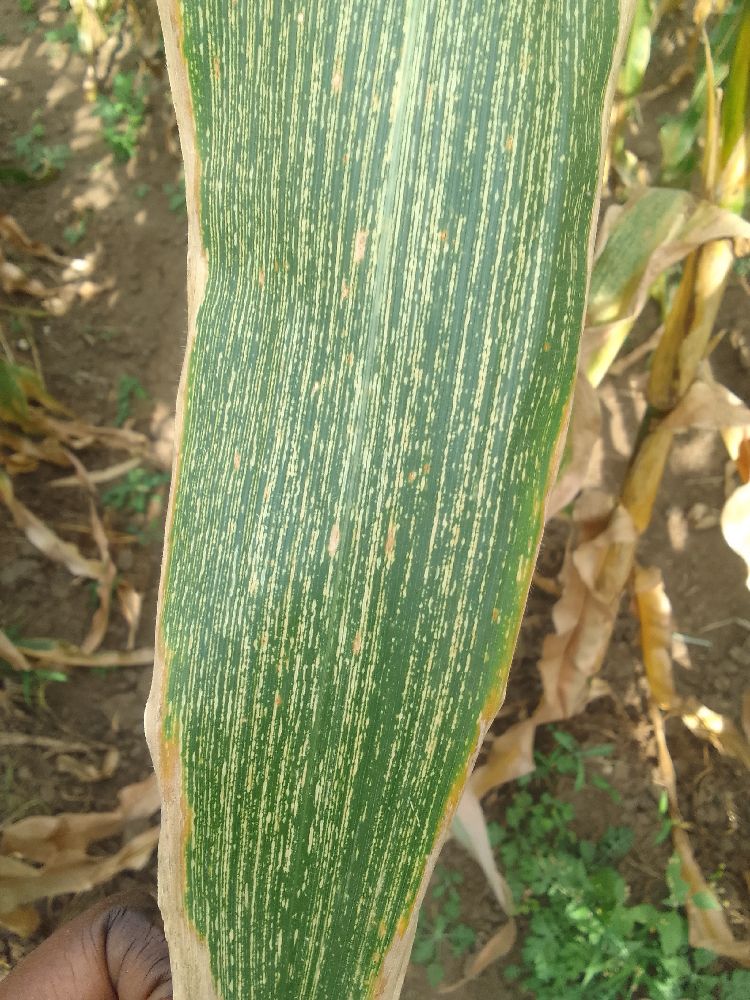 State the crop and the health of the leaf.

maize, maize streak virus
